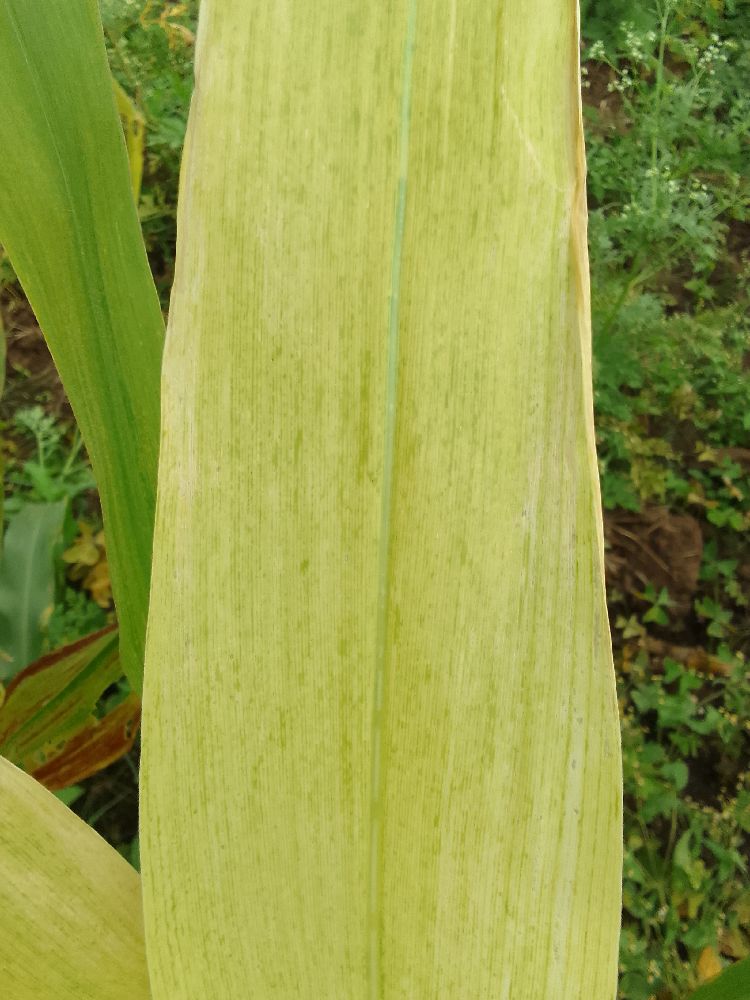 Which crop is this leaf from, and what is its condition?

maize, maize lethal necrosis
